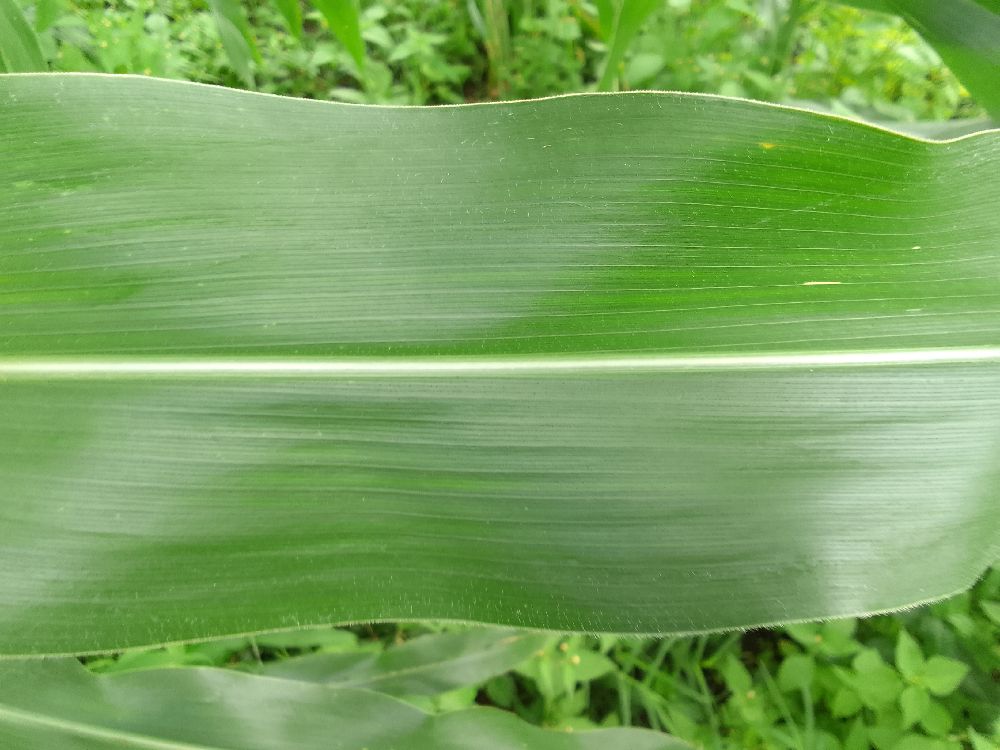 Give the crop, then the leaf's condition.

maize, healthy
